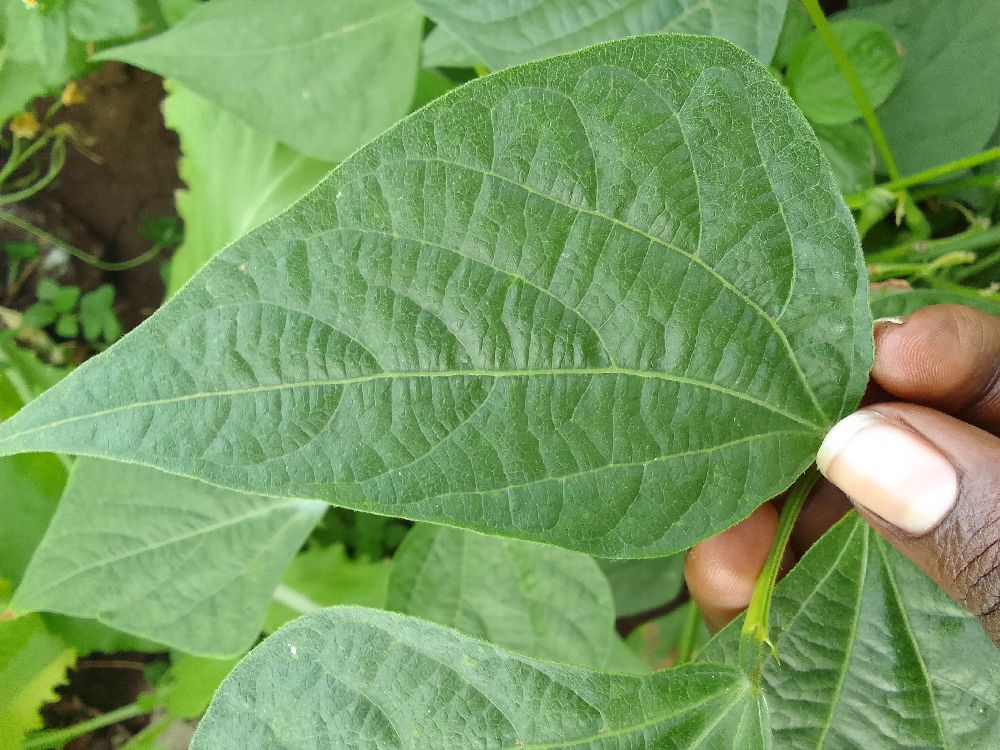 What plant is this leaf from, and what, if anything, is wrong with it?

common bean, healthy
